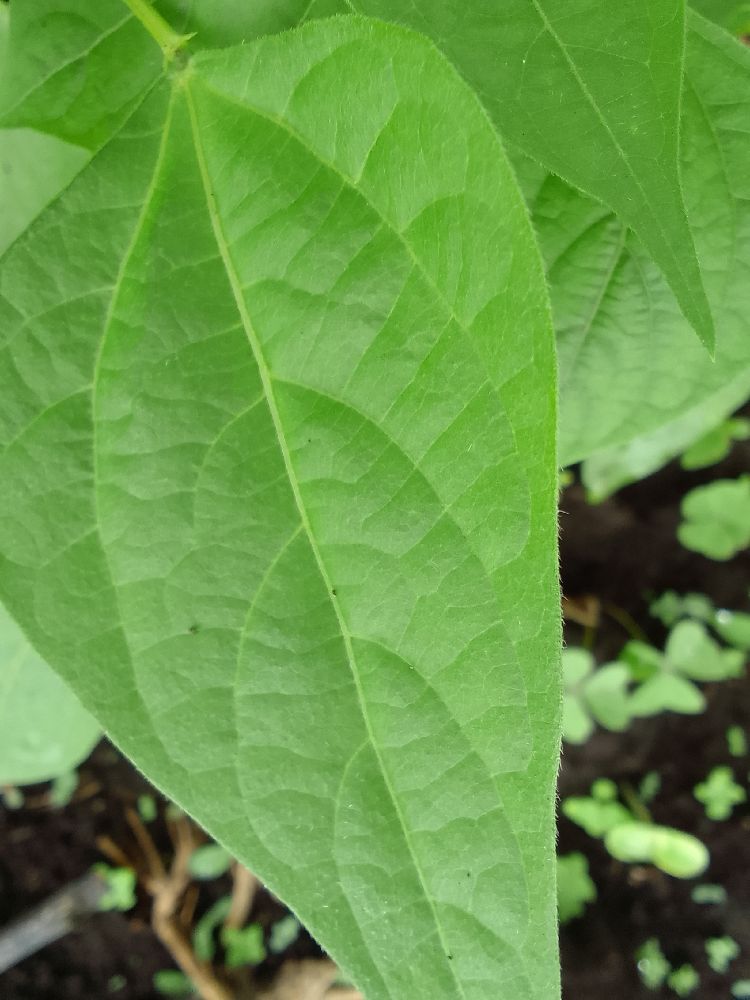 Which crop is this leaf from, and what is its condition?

common bean, healthy
